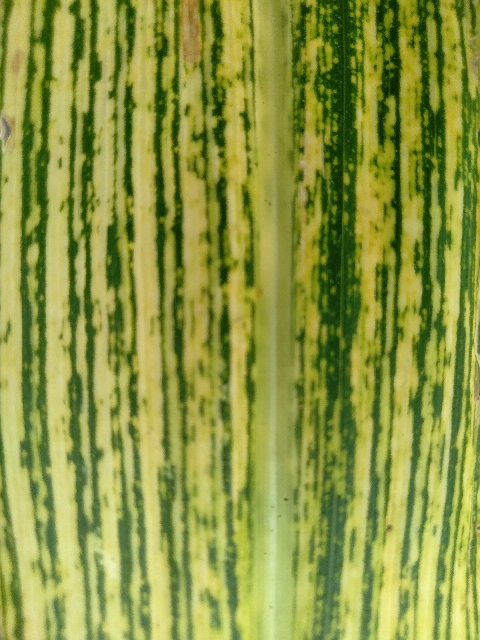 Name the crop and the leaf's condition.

maize, maize streak virus
